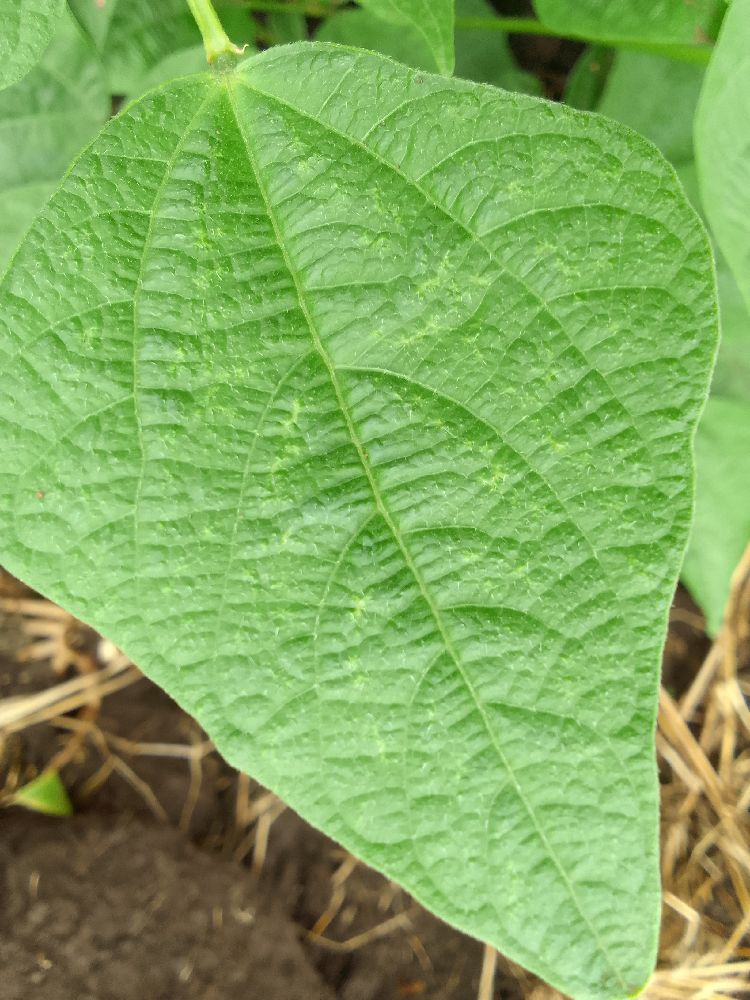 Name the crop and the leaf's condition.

common bean, healthy
